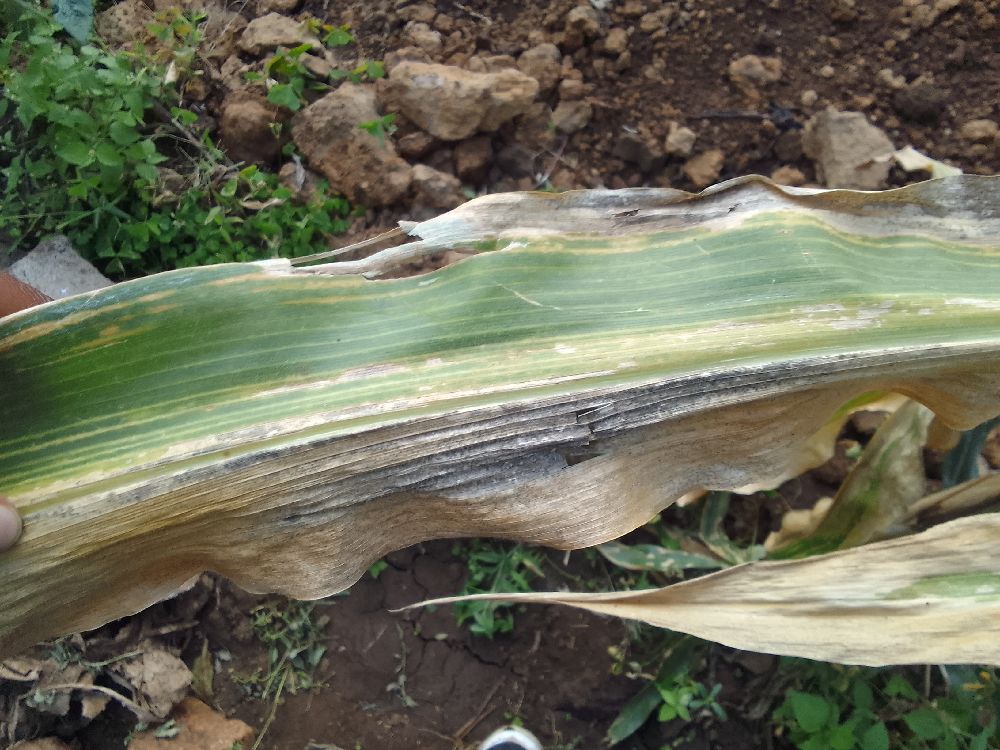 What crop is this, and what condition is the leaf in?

maize, maize lethal necrosis
